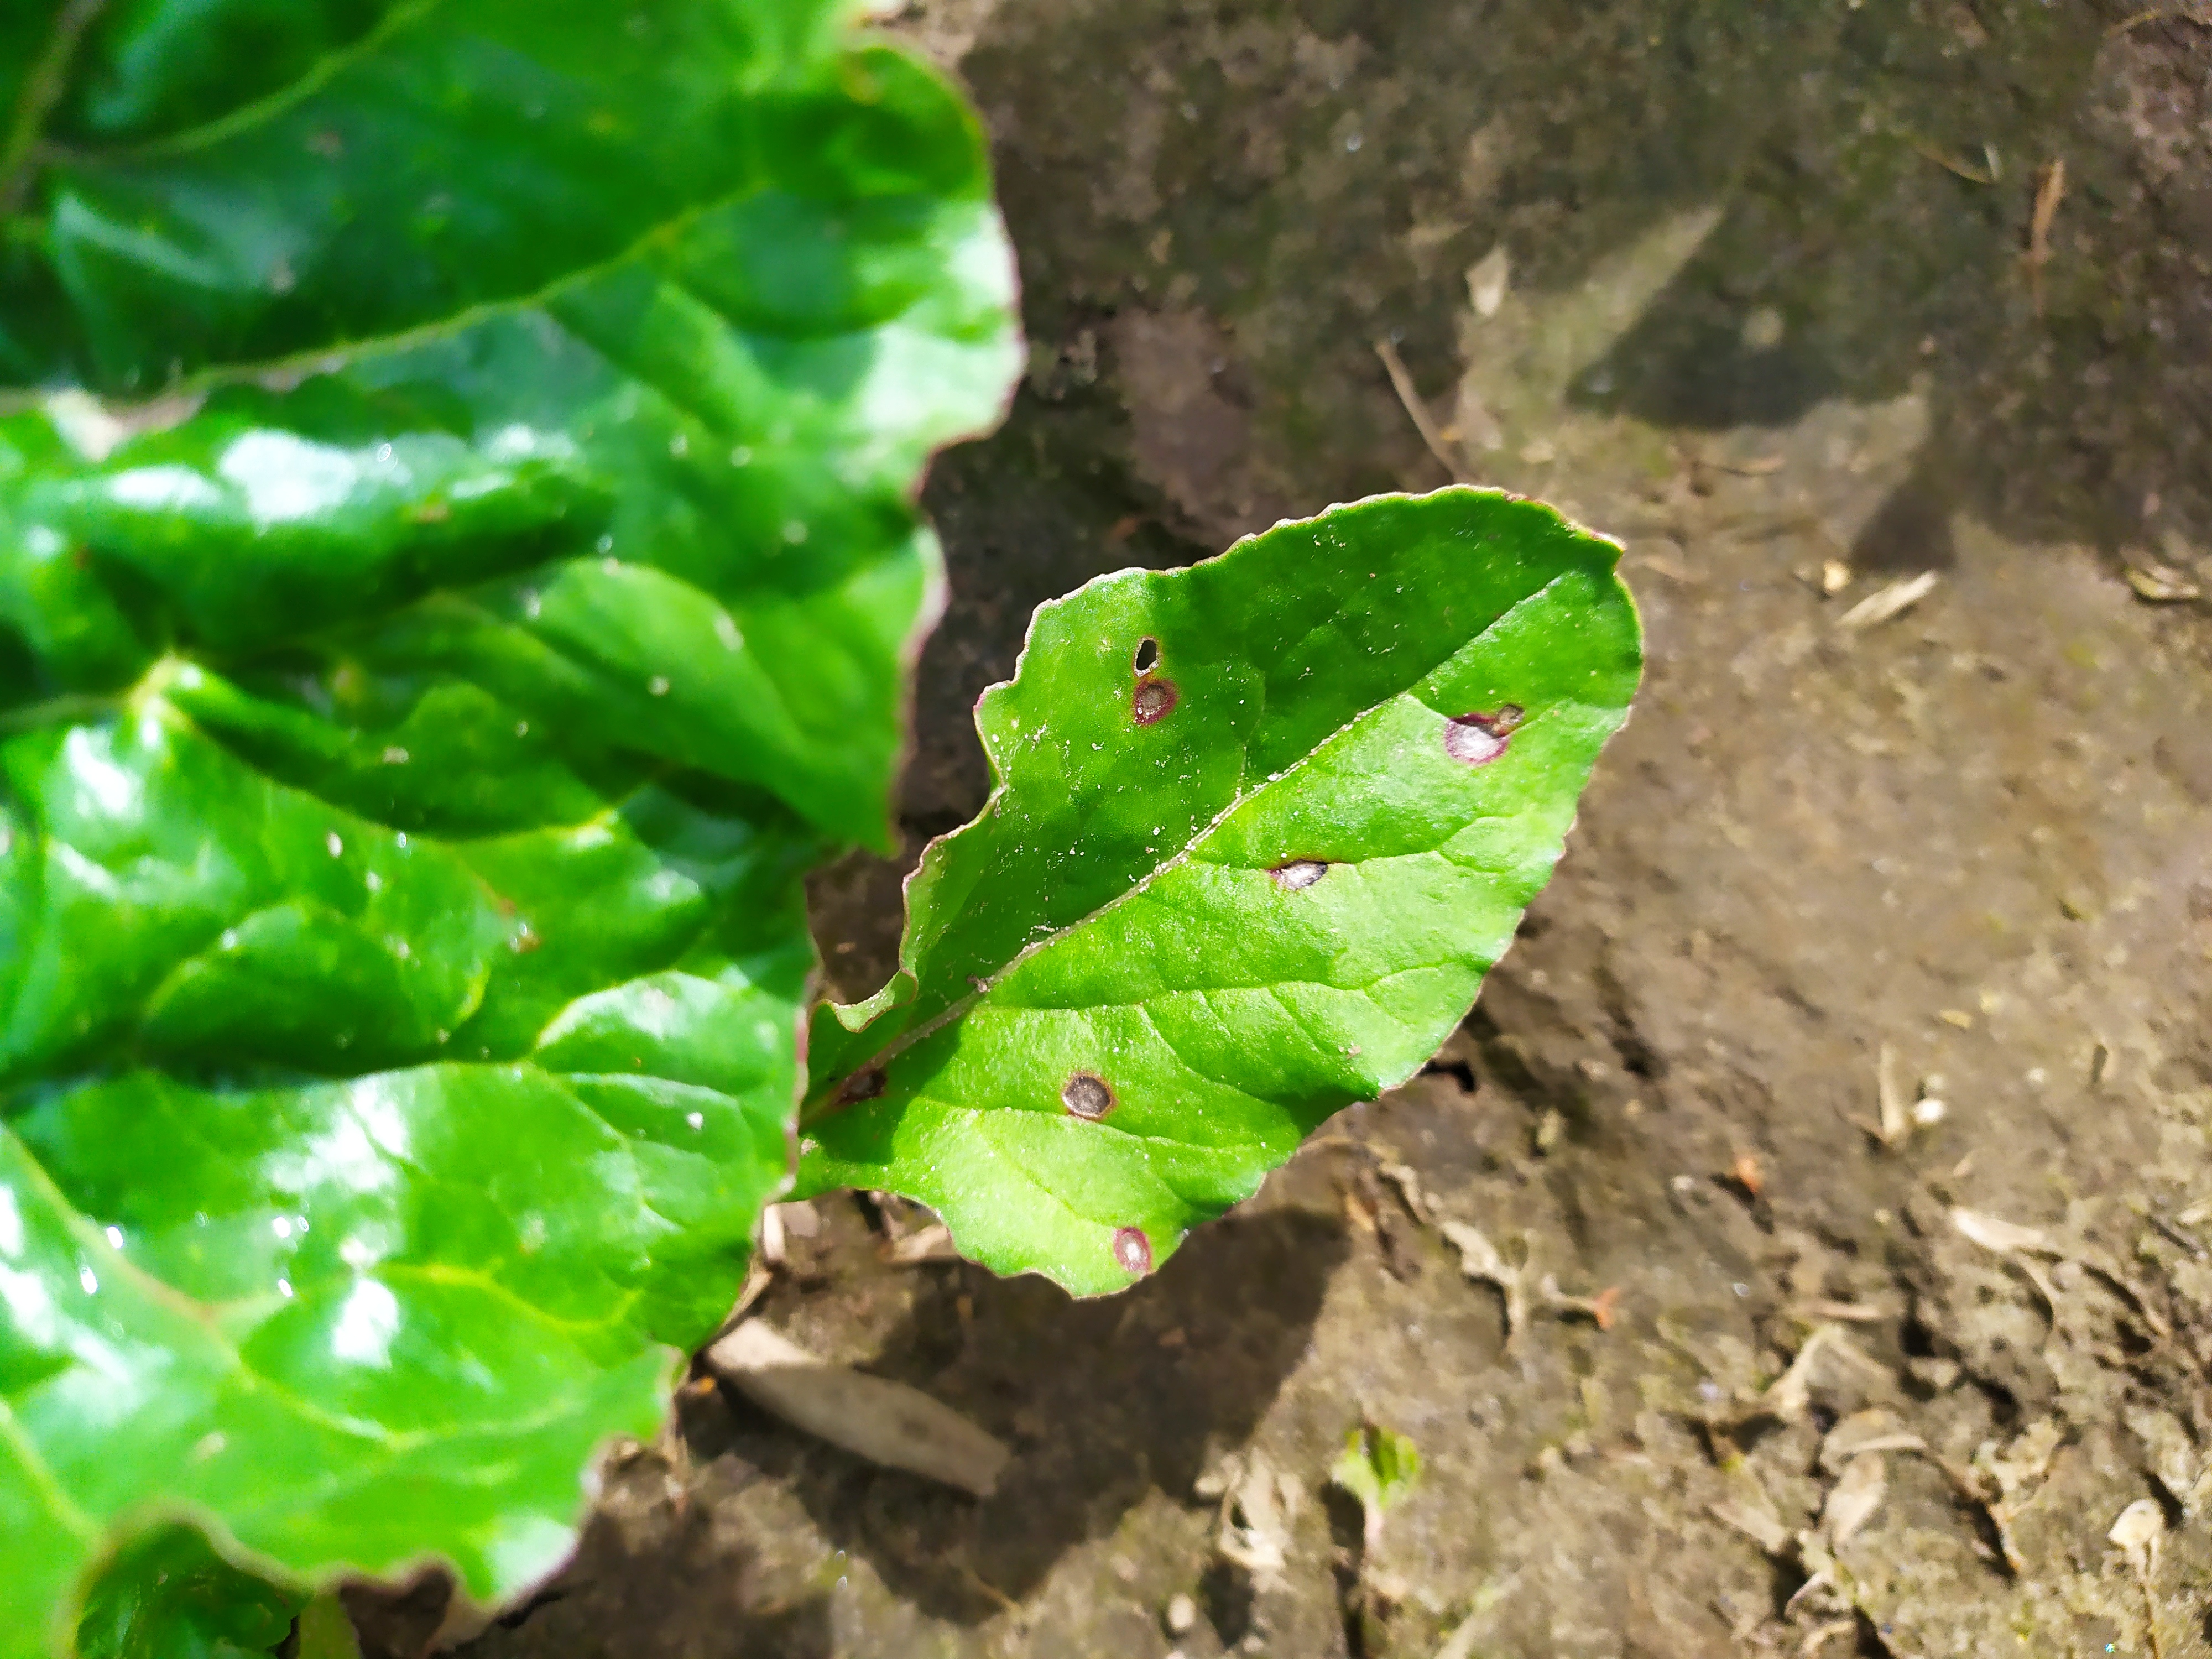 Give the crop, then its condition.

beet, cercospora
